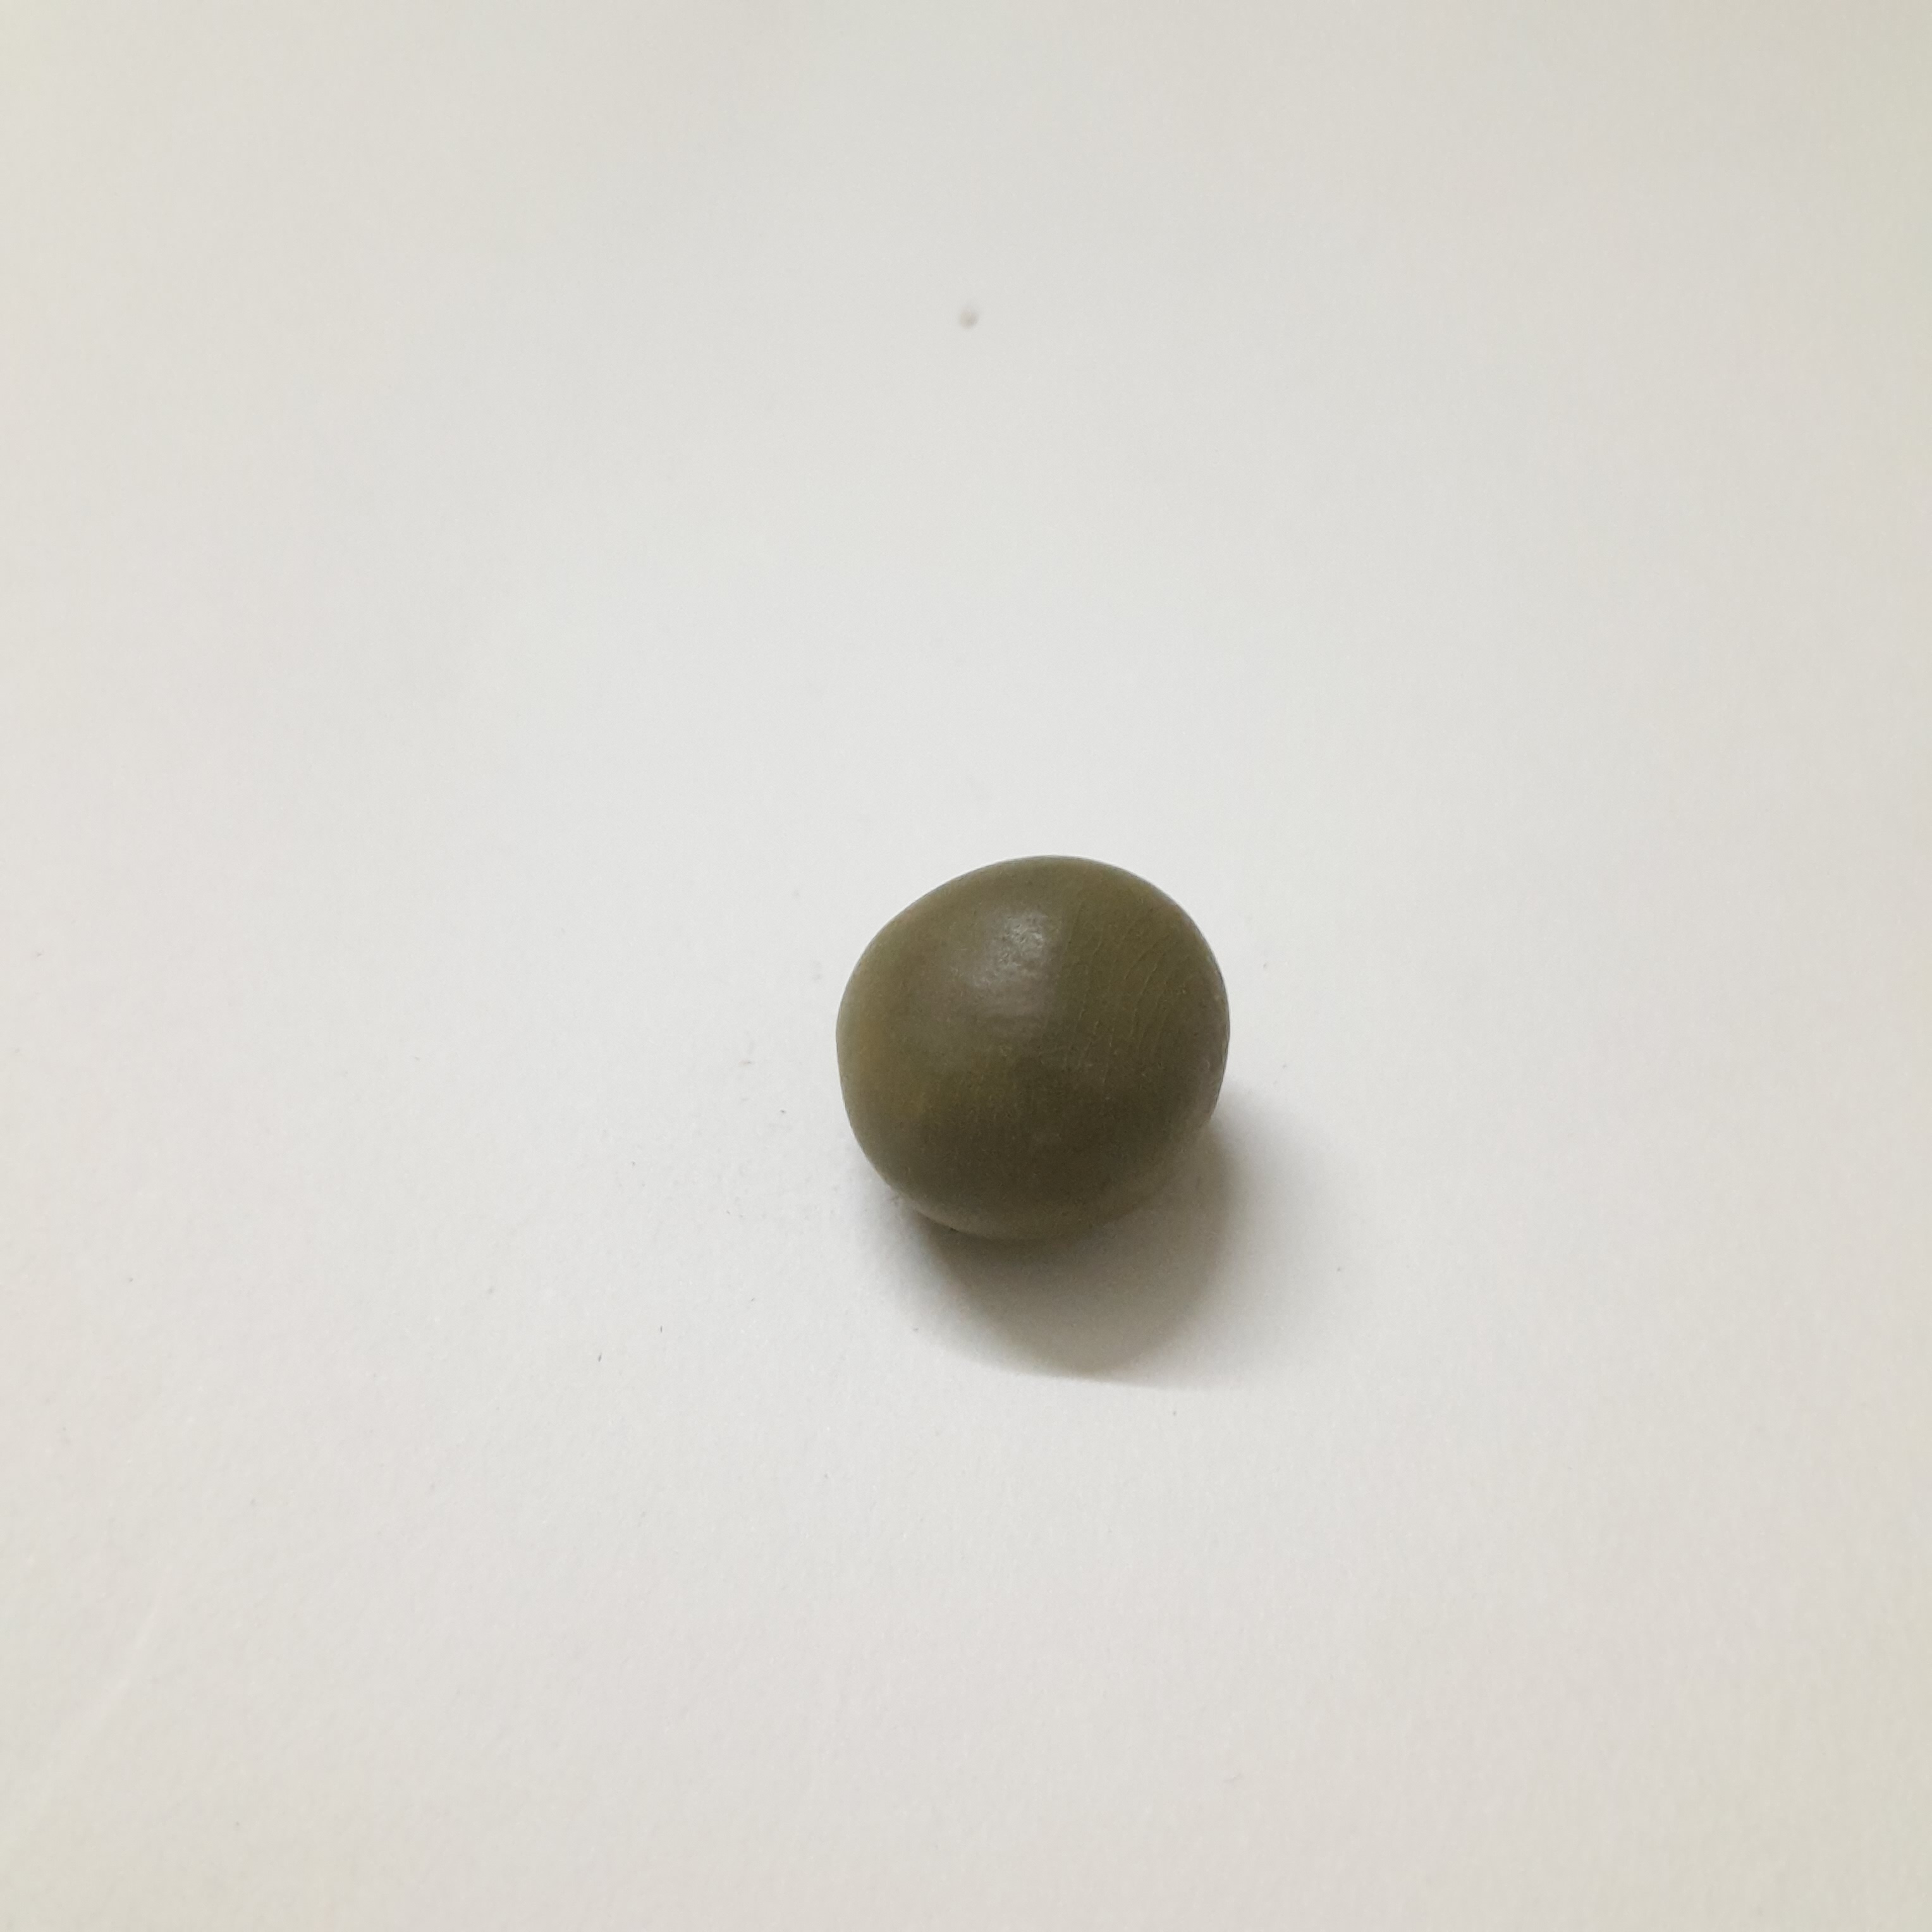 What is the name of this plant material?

sagargota
